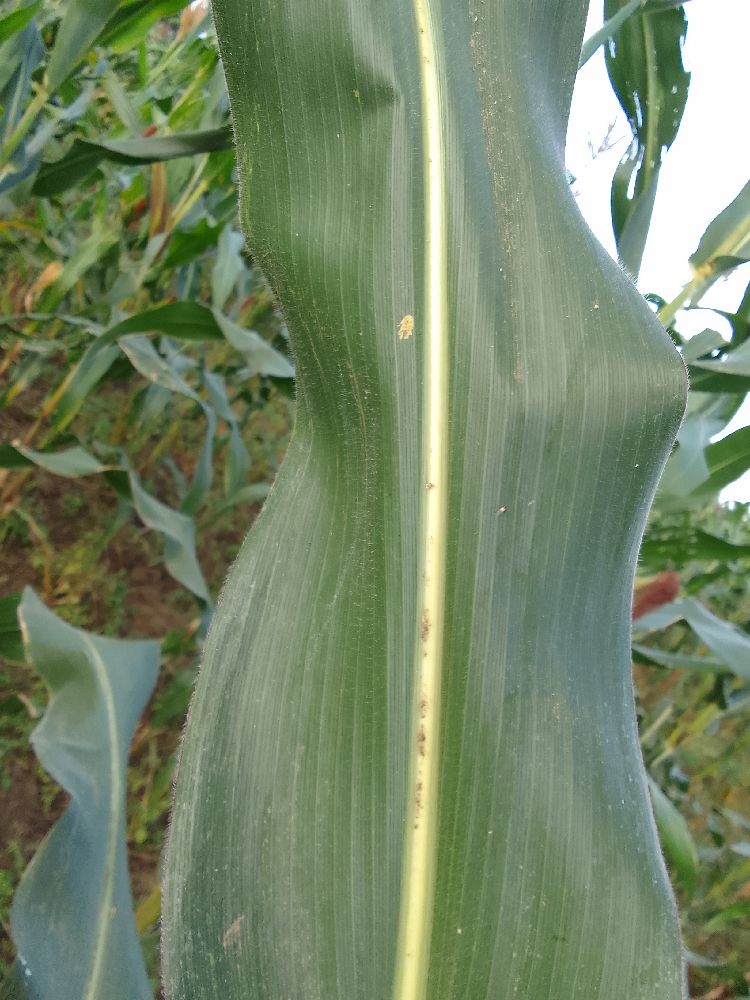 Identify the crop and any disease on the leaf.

maize, healthy
